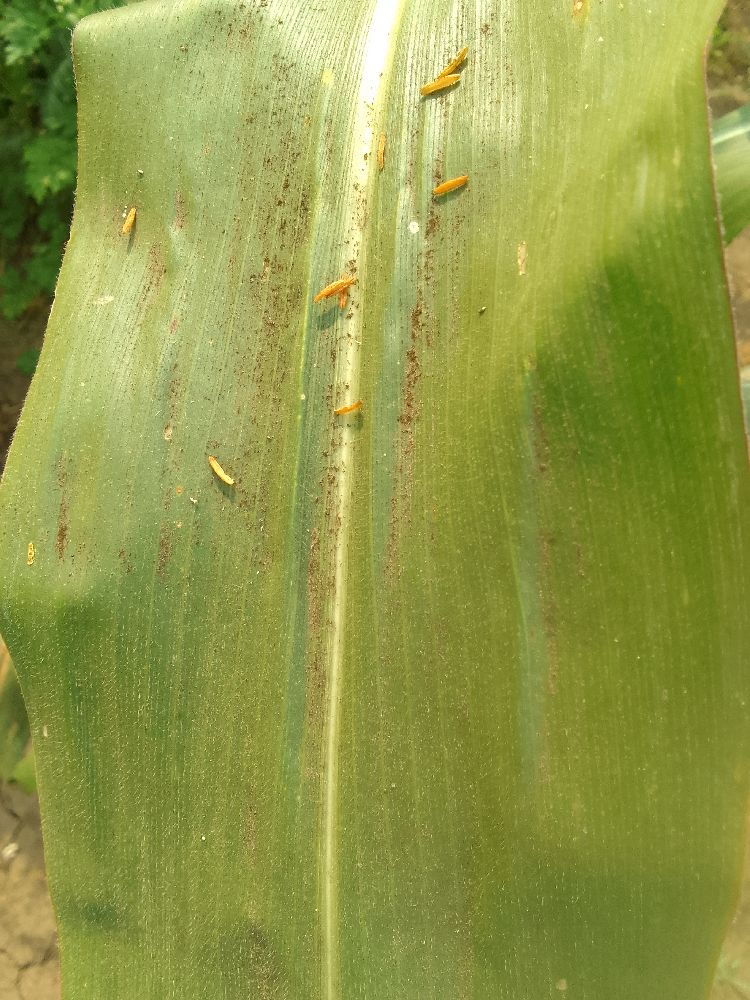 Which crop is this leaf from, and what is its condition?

maize, healthy
